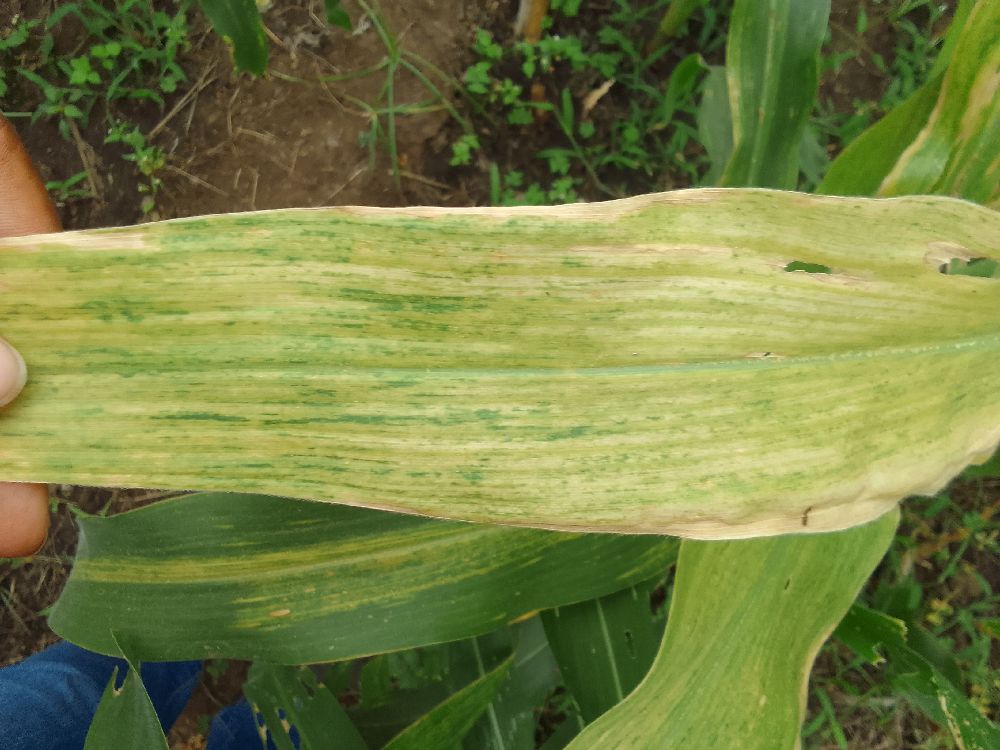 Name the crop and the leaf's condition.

maize, maize lethal necrosis
